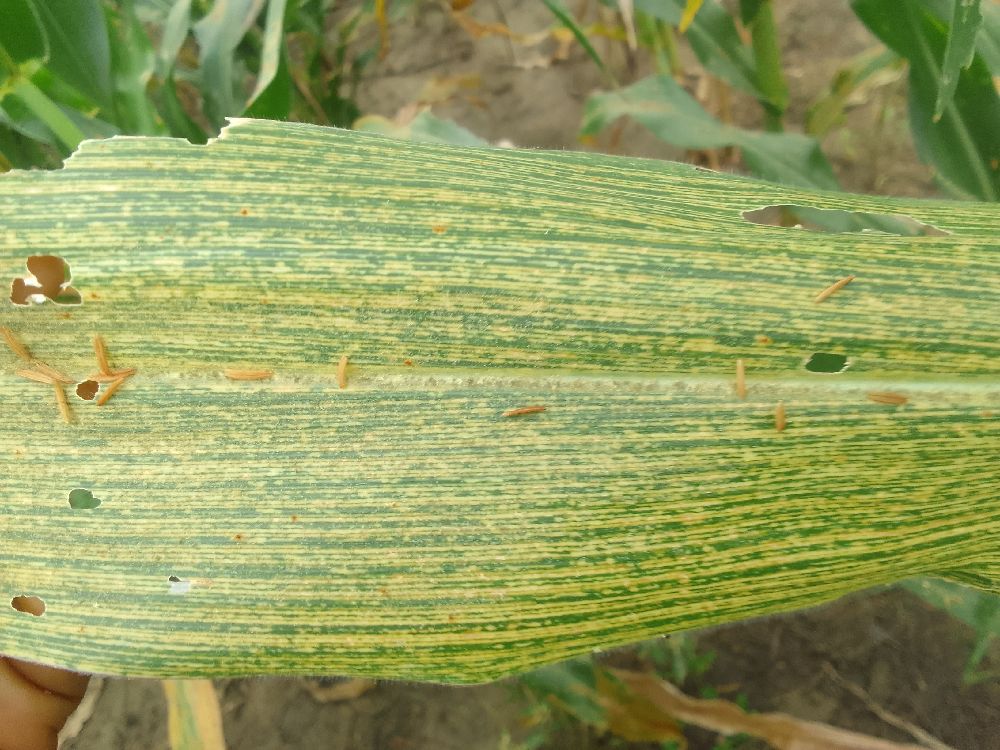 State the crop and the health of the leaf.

maize, maize streak virus
